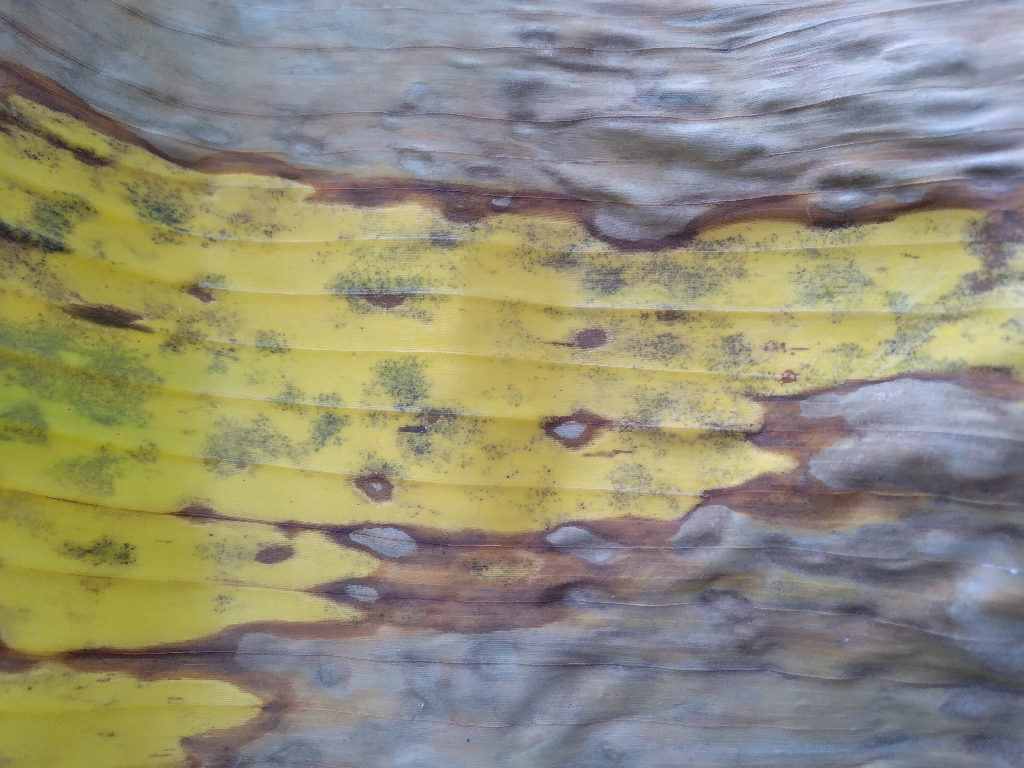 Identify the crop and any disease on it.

banana, black sigatoka
